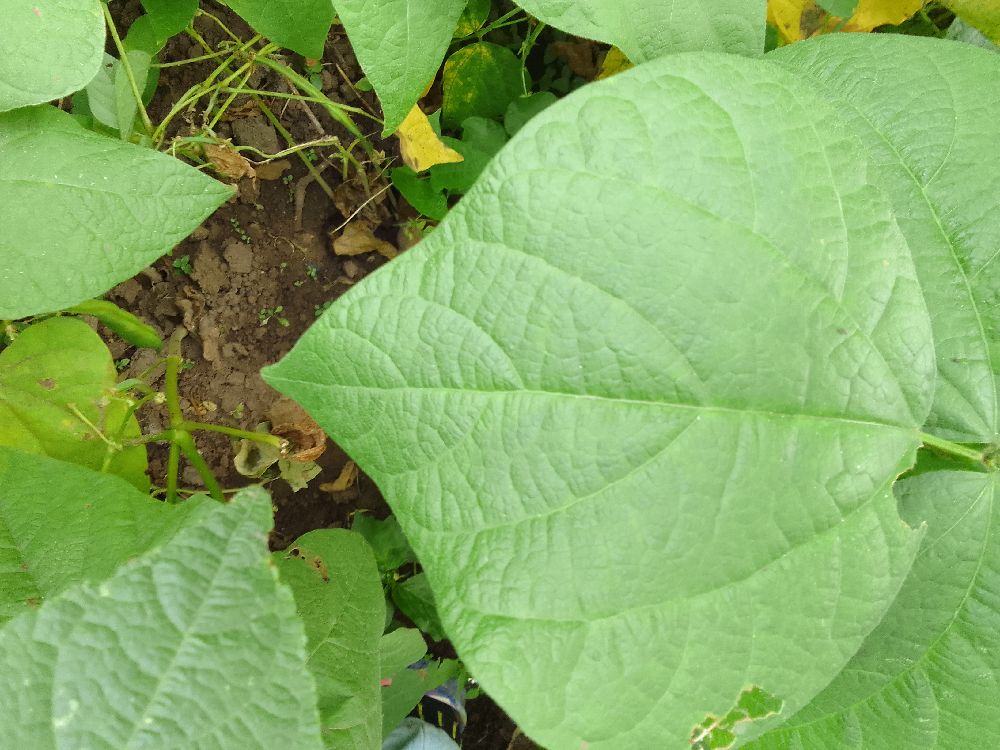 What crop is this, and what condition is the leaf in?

common bean, healthy
